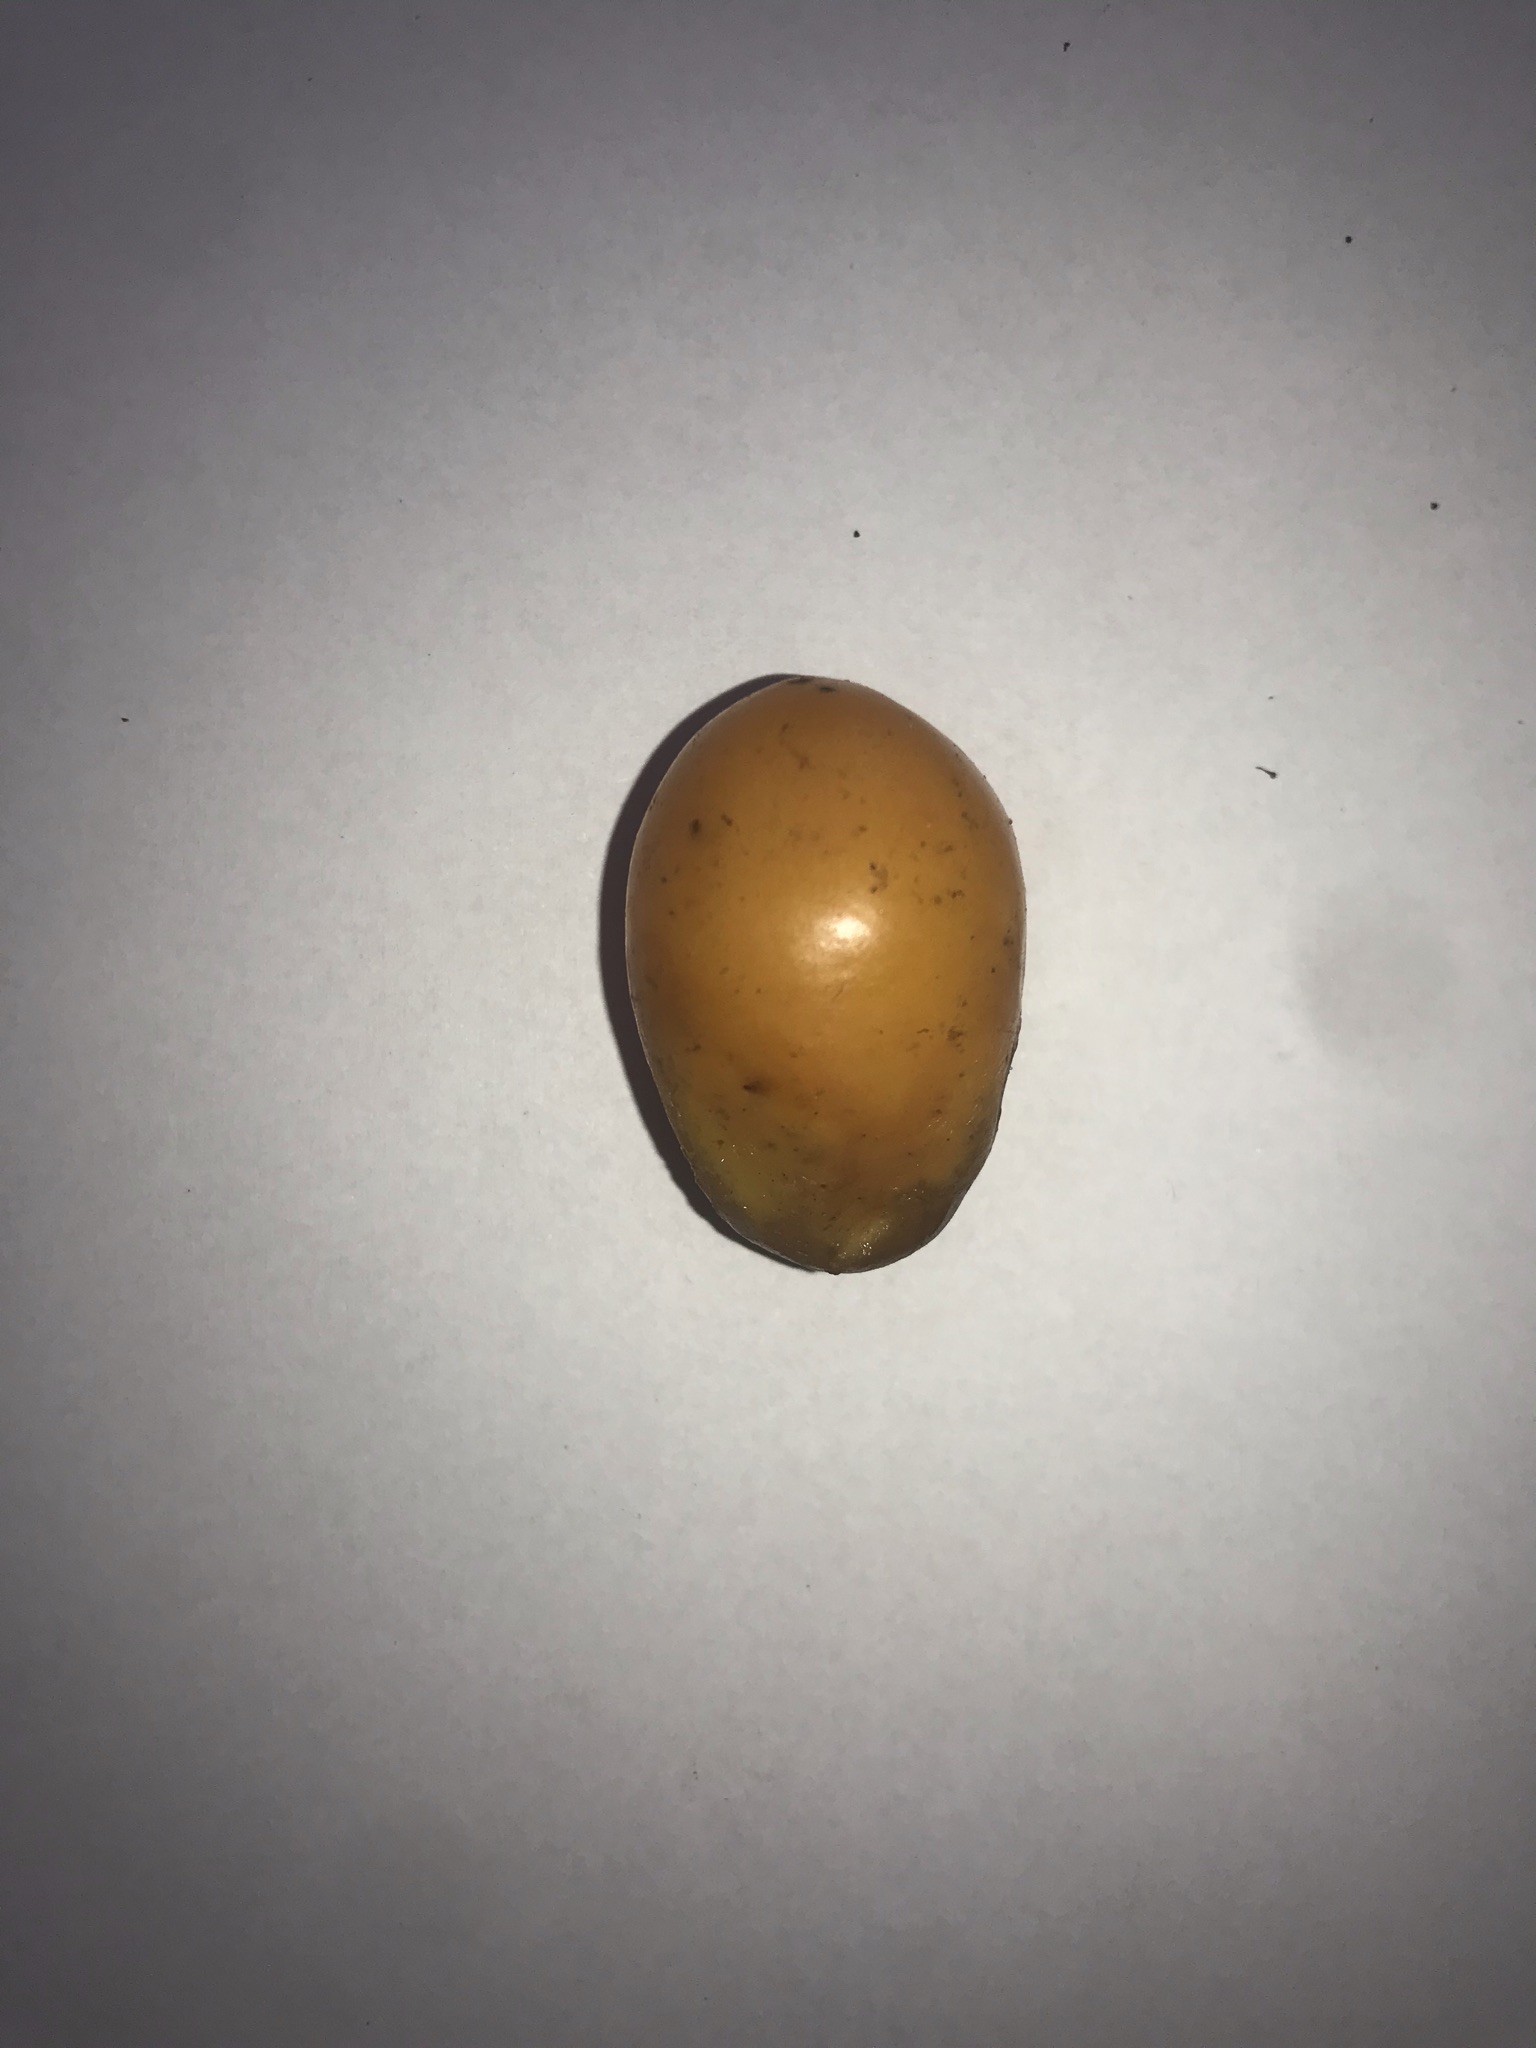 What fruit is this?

siriguela
